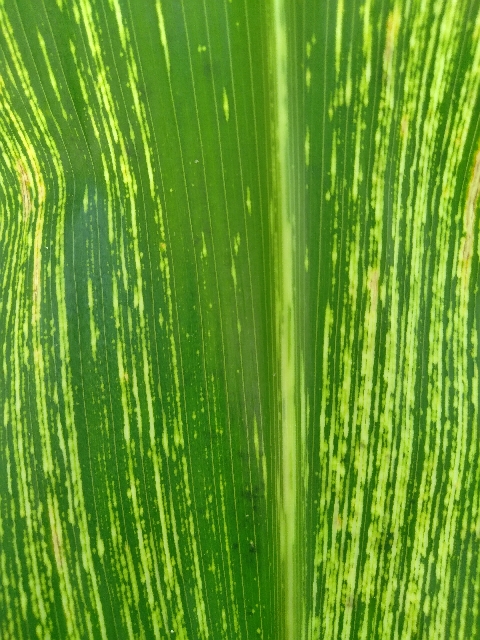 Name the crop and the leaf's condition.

maize, maize streak virus
